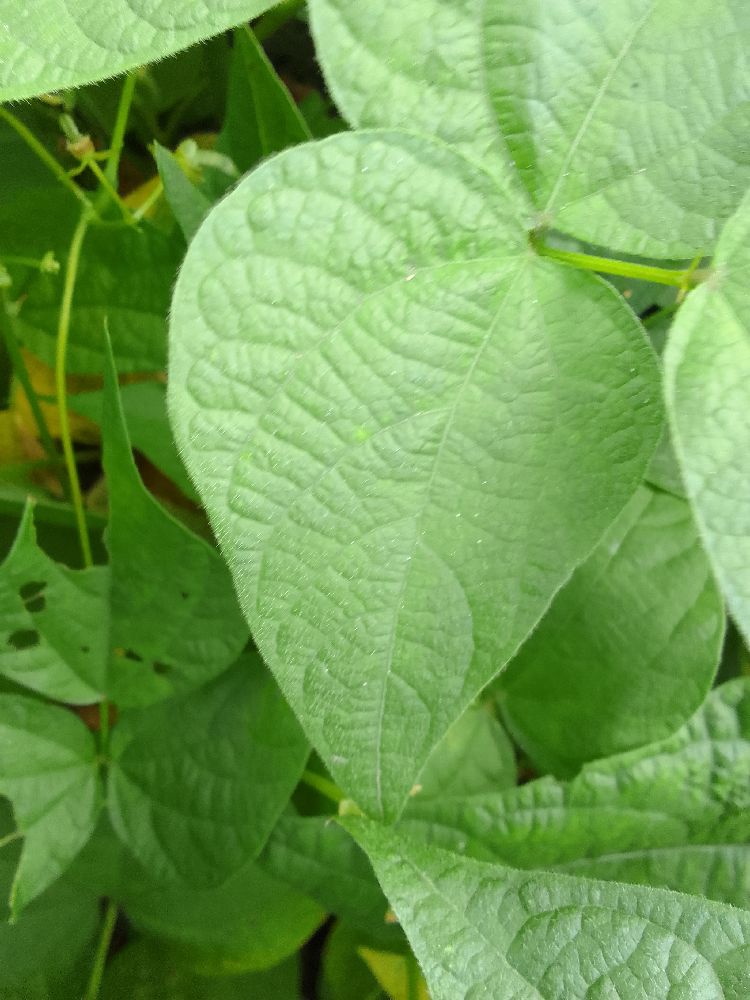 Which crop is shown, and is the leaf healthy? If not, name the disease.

common bean, healthy
